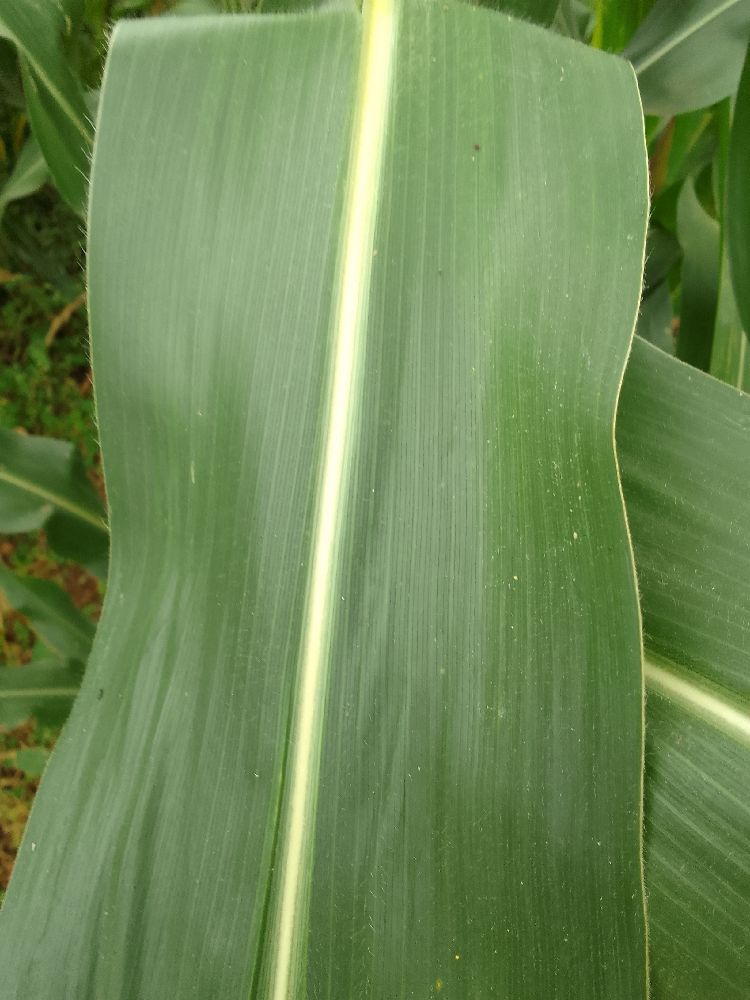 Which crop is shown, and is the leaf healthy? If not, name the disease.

maize, healthy
